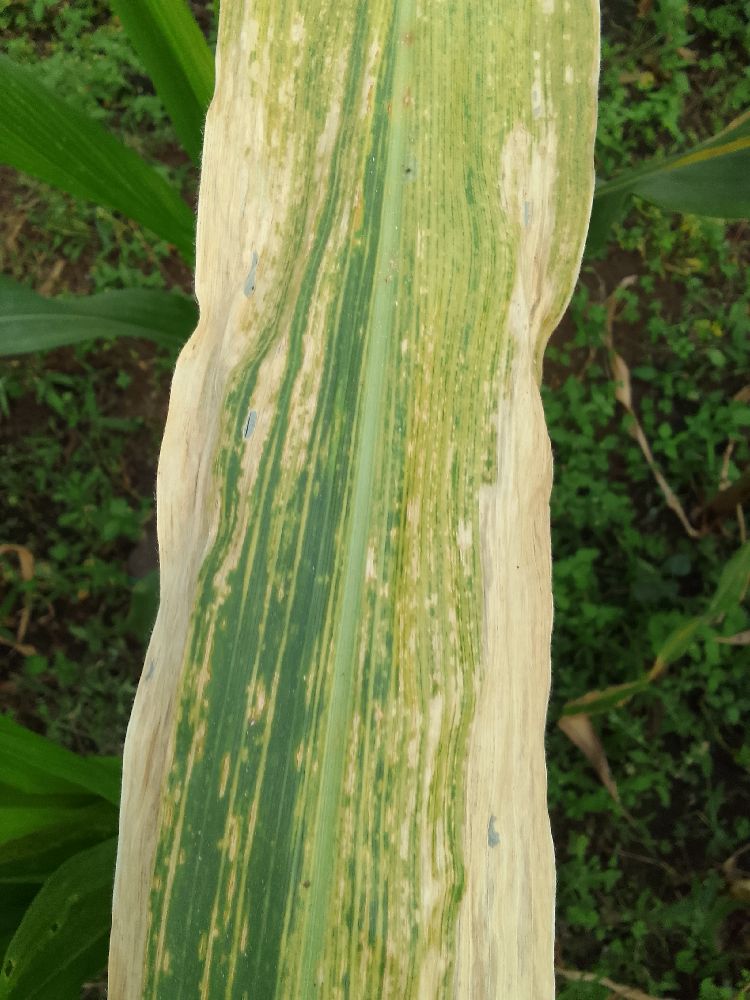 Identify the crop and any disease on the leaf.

maize, maize lethal necrosis
